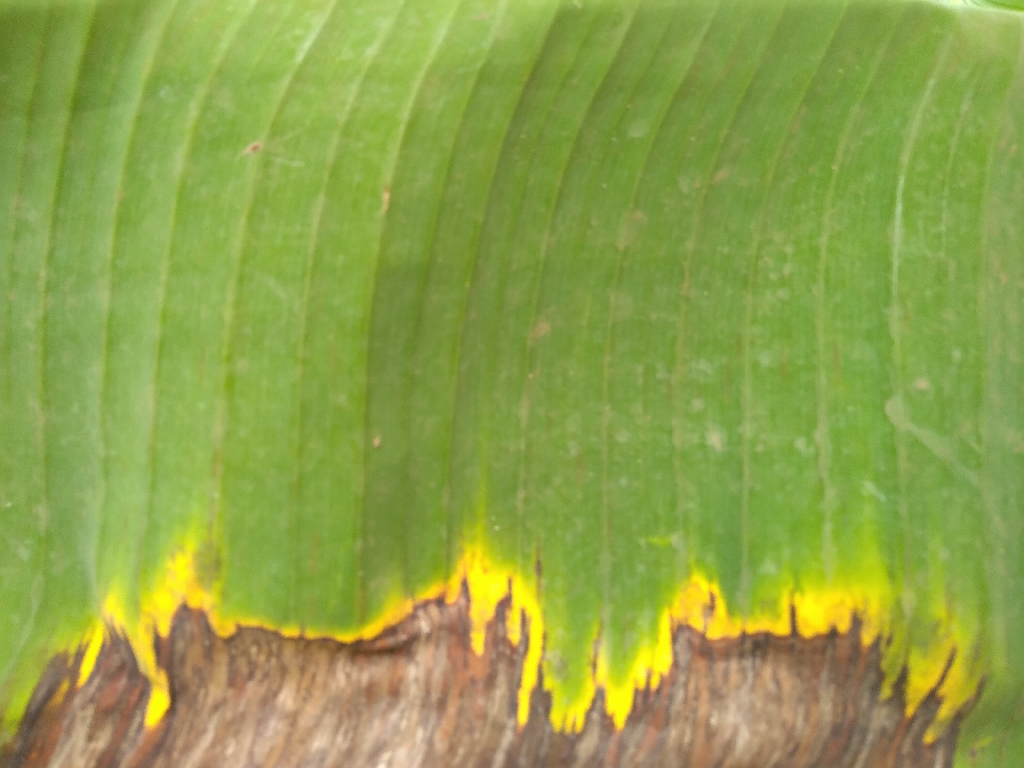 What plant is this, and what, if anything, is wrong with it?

banana, black sigatoka
